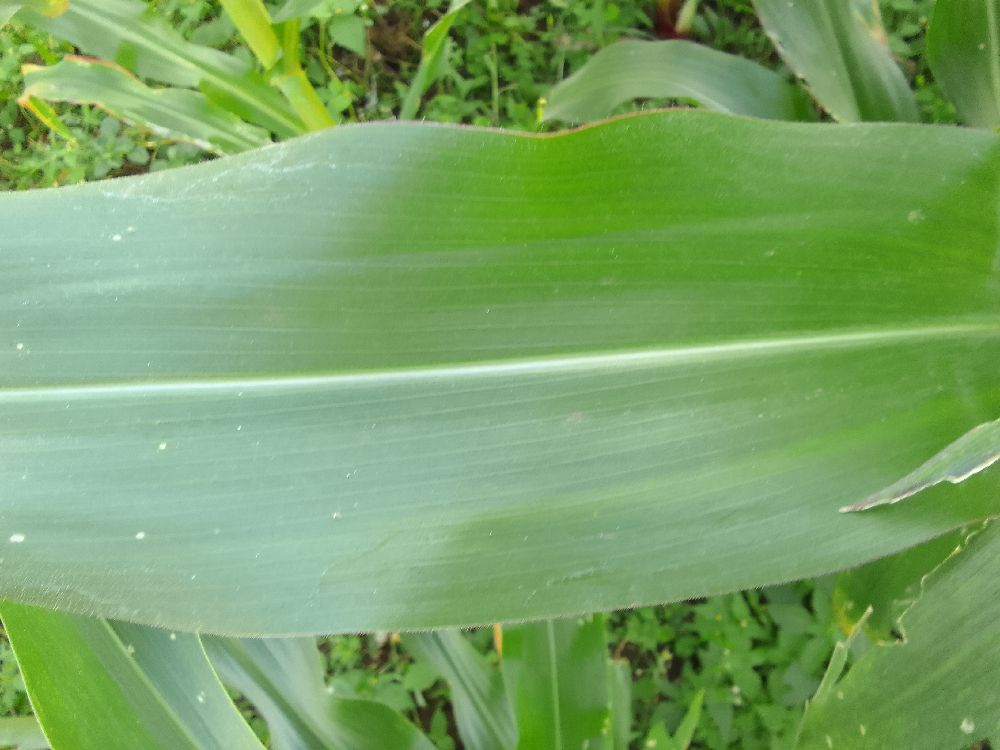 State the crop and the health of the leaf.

maize, healthy
